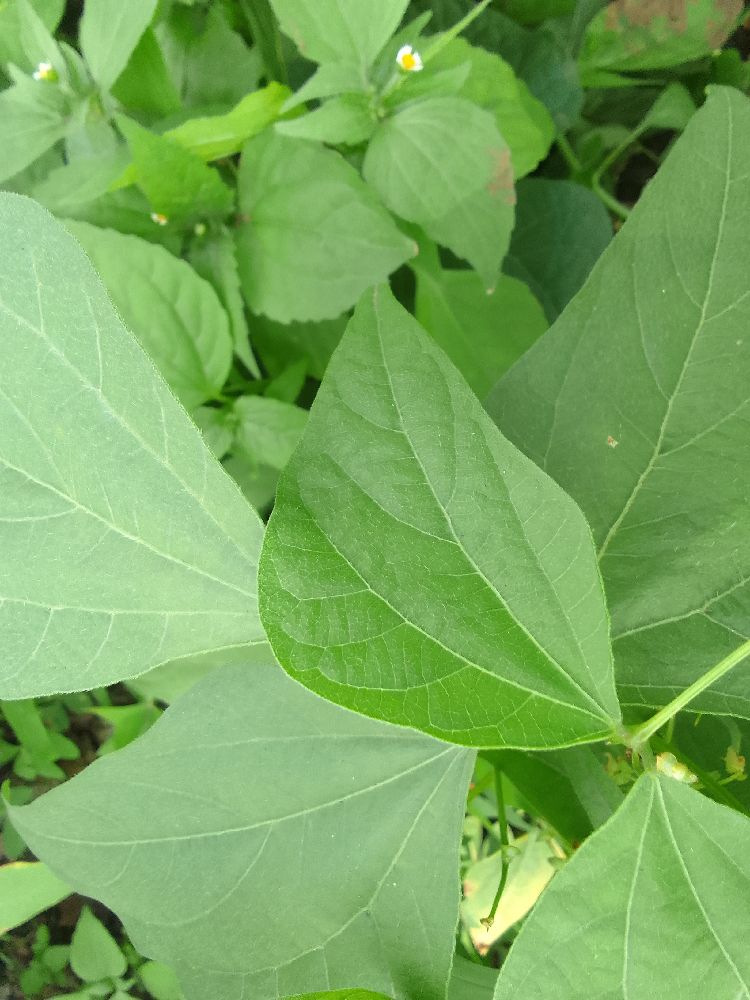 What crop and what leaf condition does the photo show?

common bean, healthy
